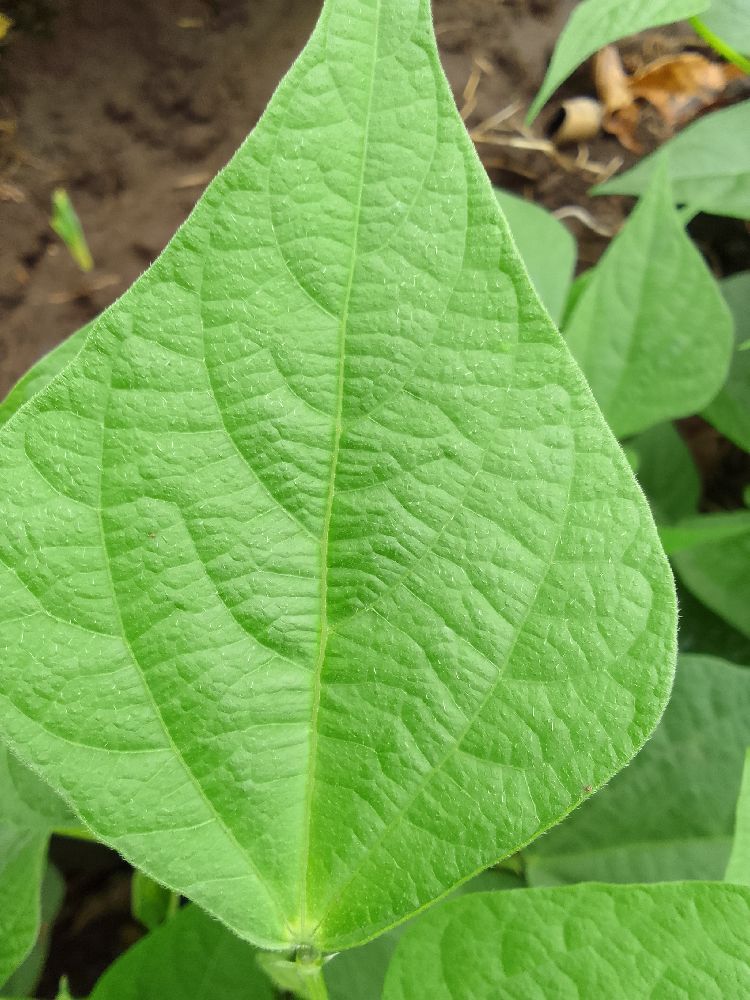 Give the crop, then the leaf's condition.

common bean, healthy
